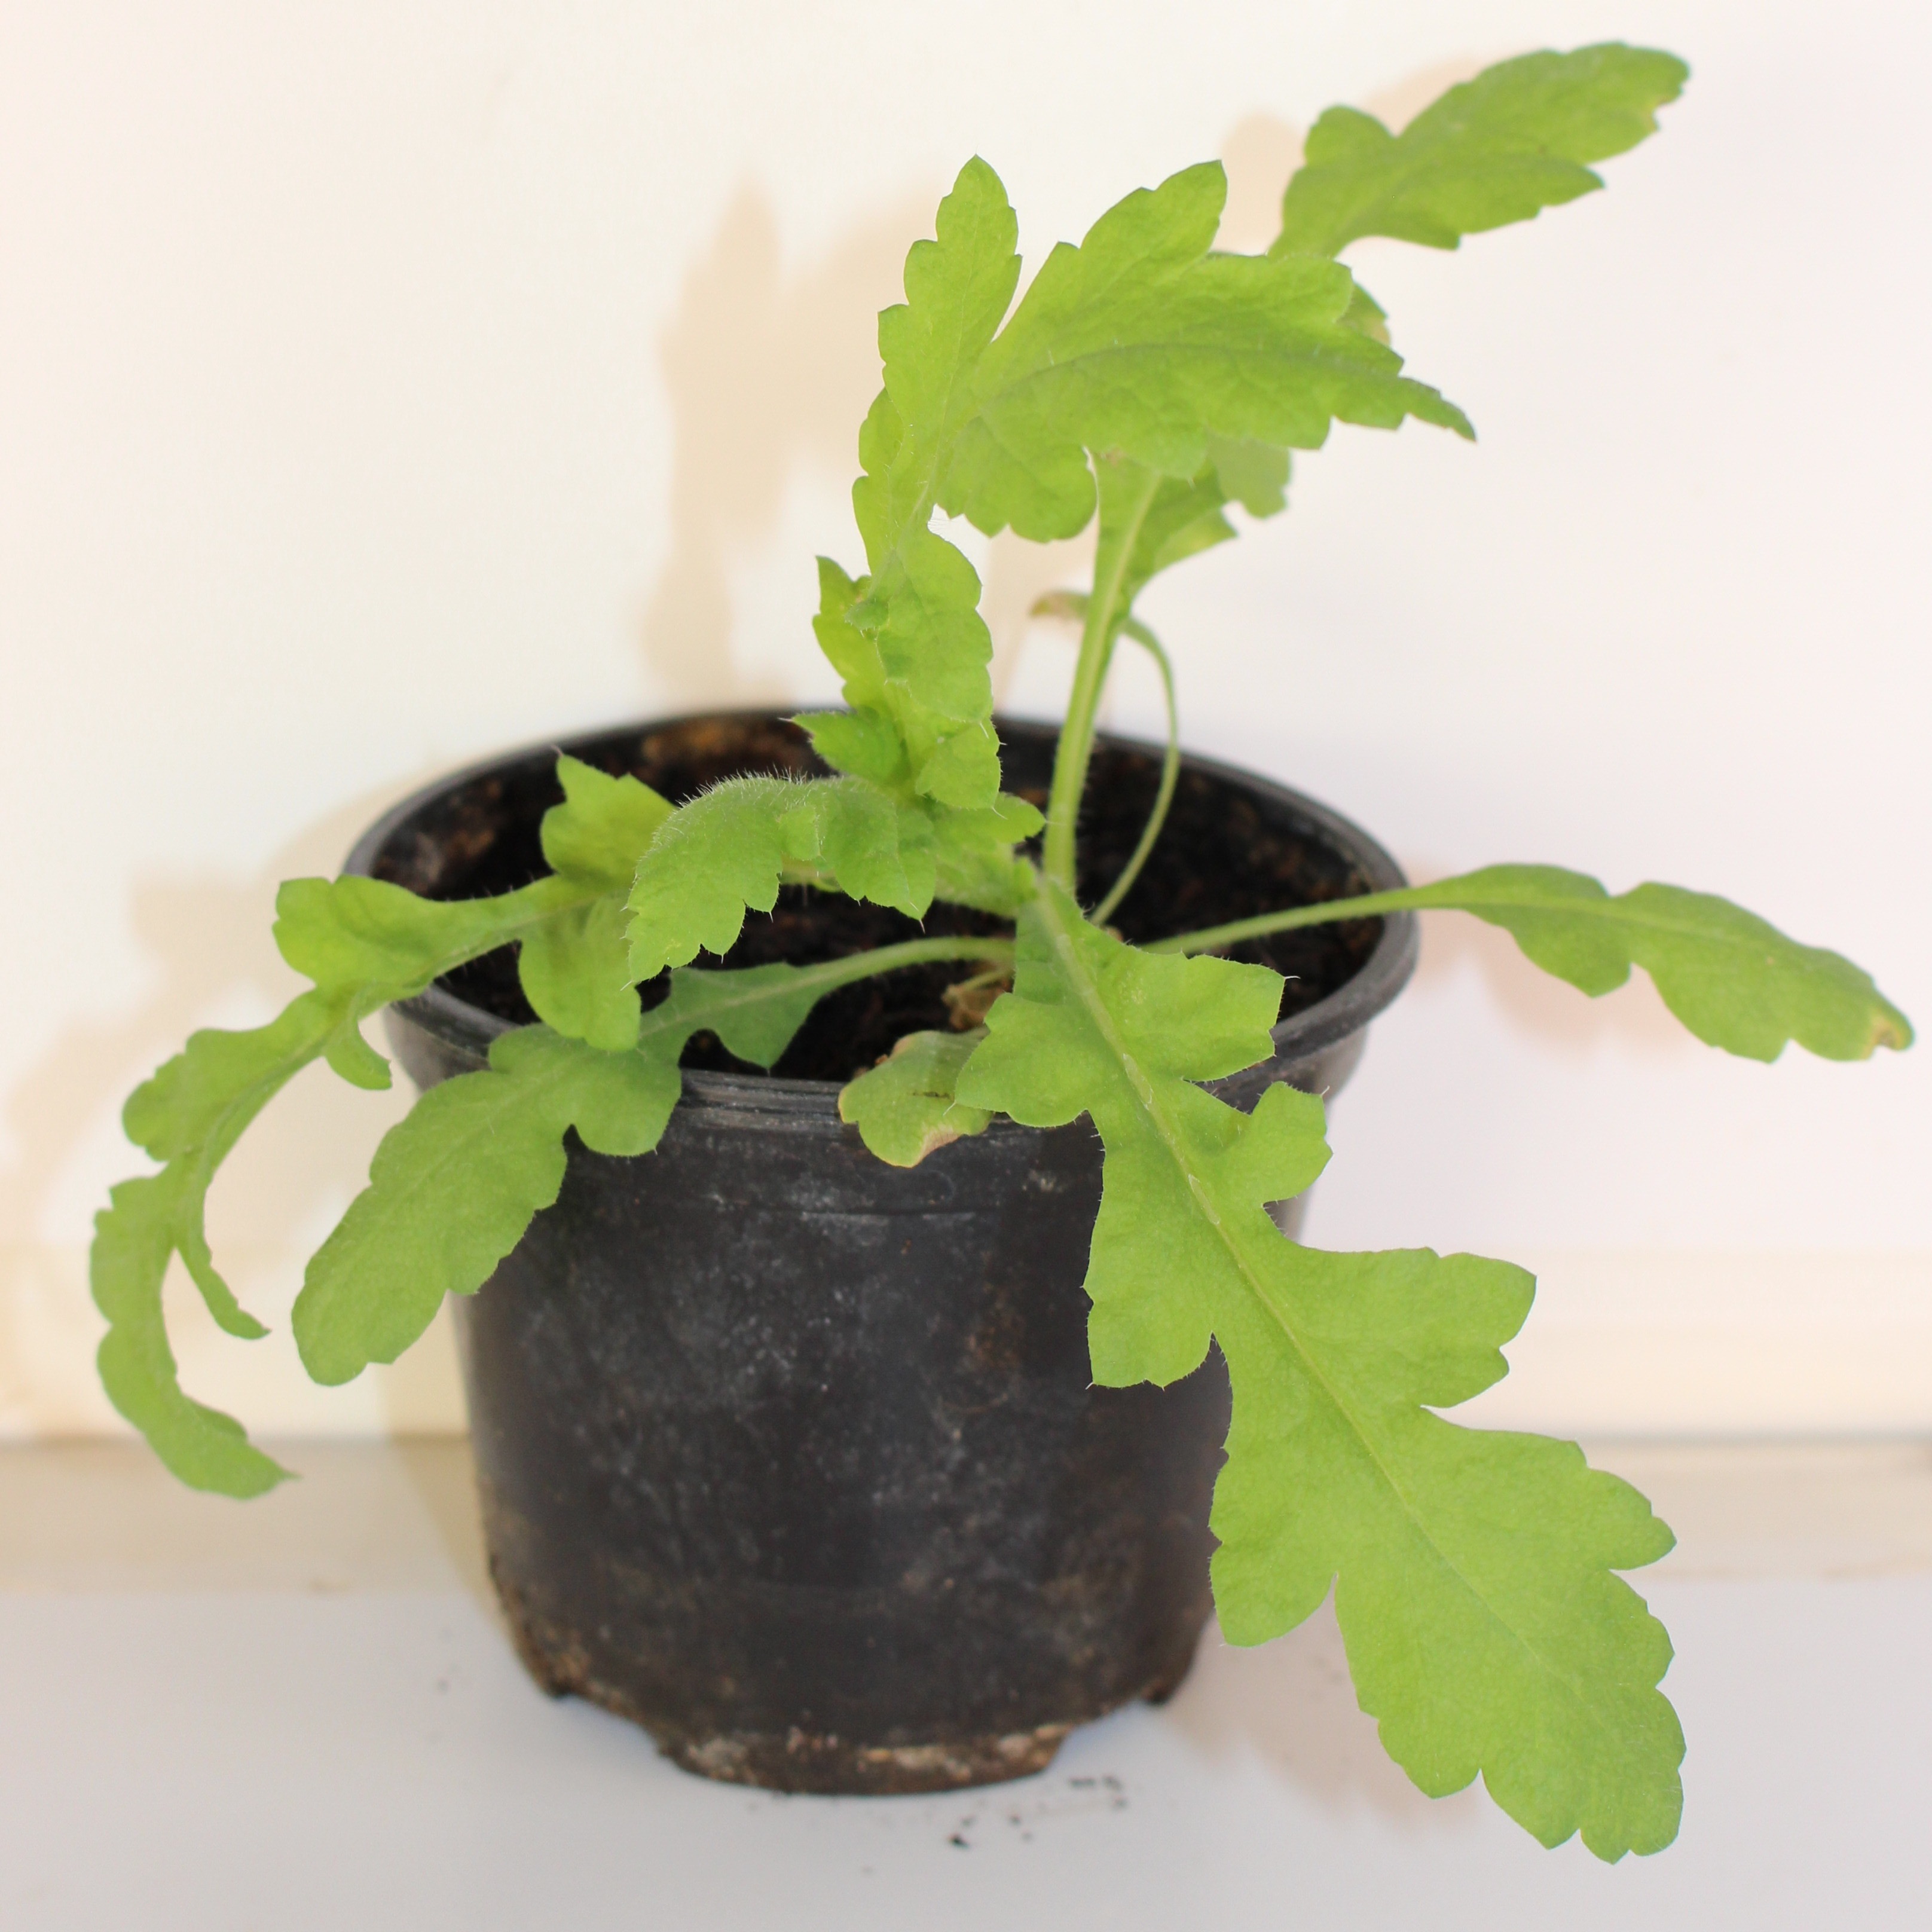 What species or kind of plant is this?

Papaver rhoeas
